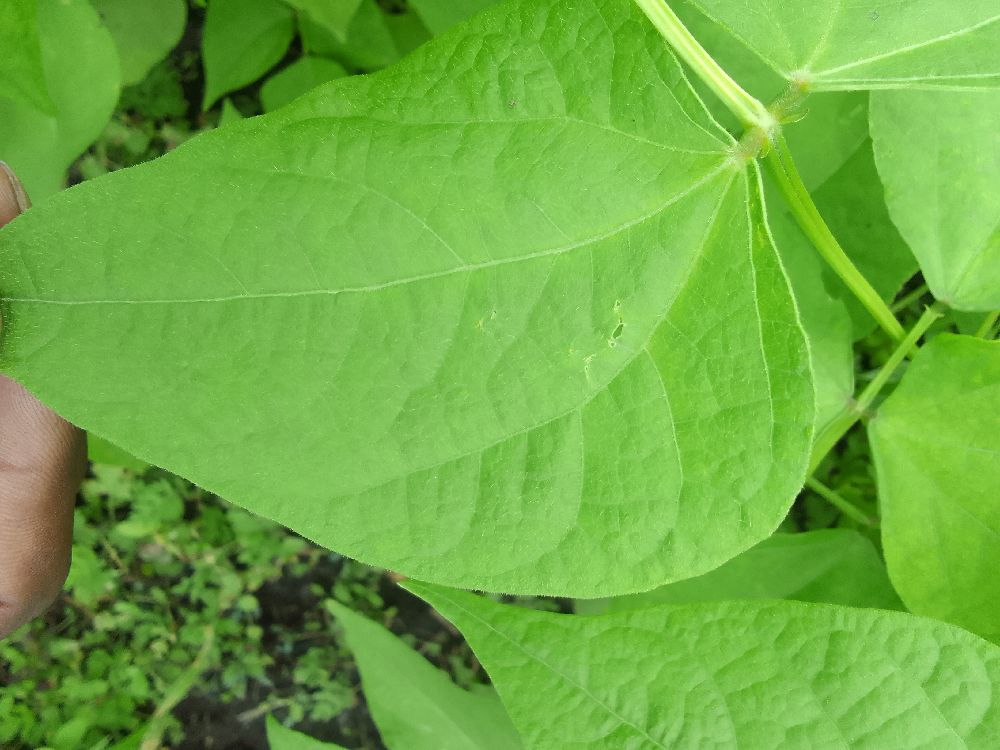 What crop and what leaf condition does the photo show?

common bean, healthy
